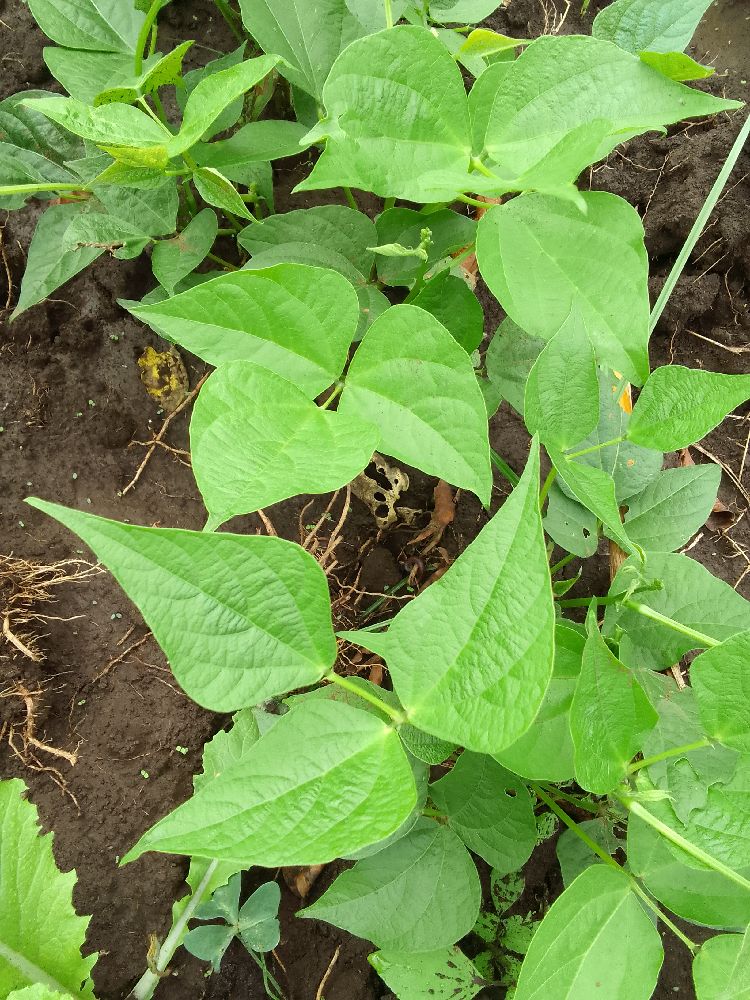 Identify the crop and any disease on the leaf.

common bean, healthy
